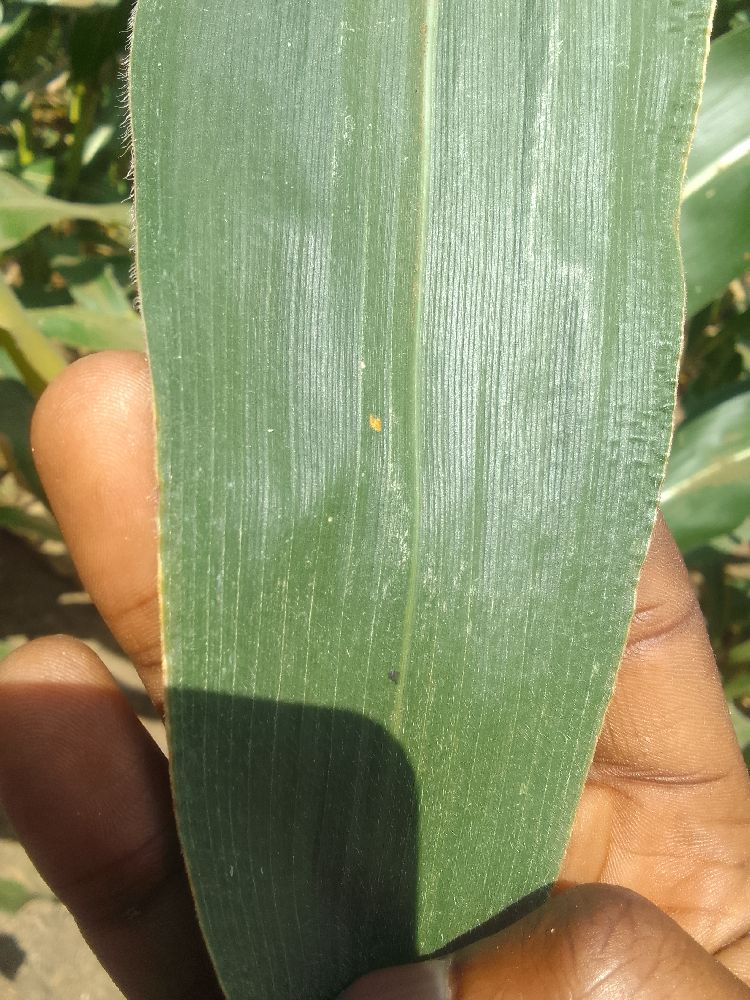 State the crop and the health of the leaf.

maize, healthy
